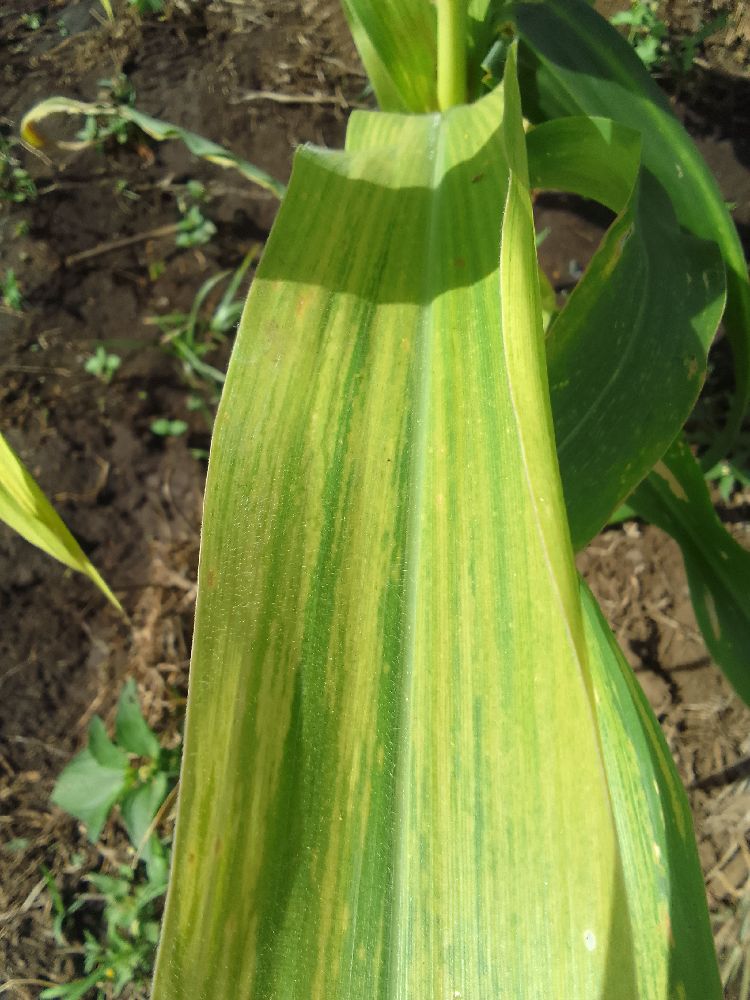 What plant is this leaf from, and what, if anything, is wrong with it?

maize, maize lethal necrosis
